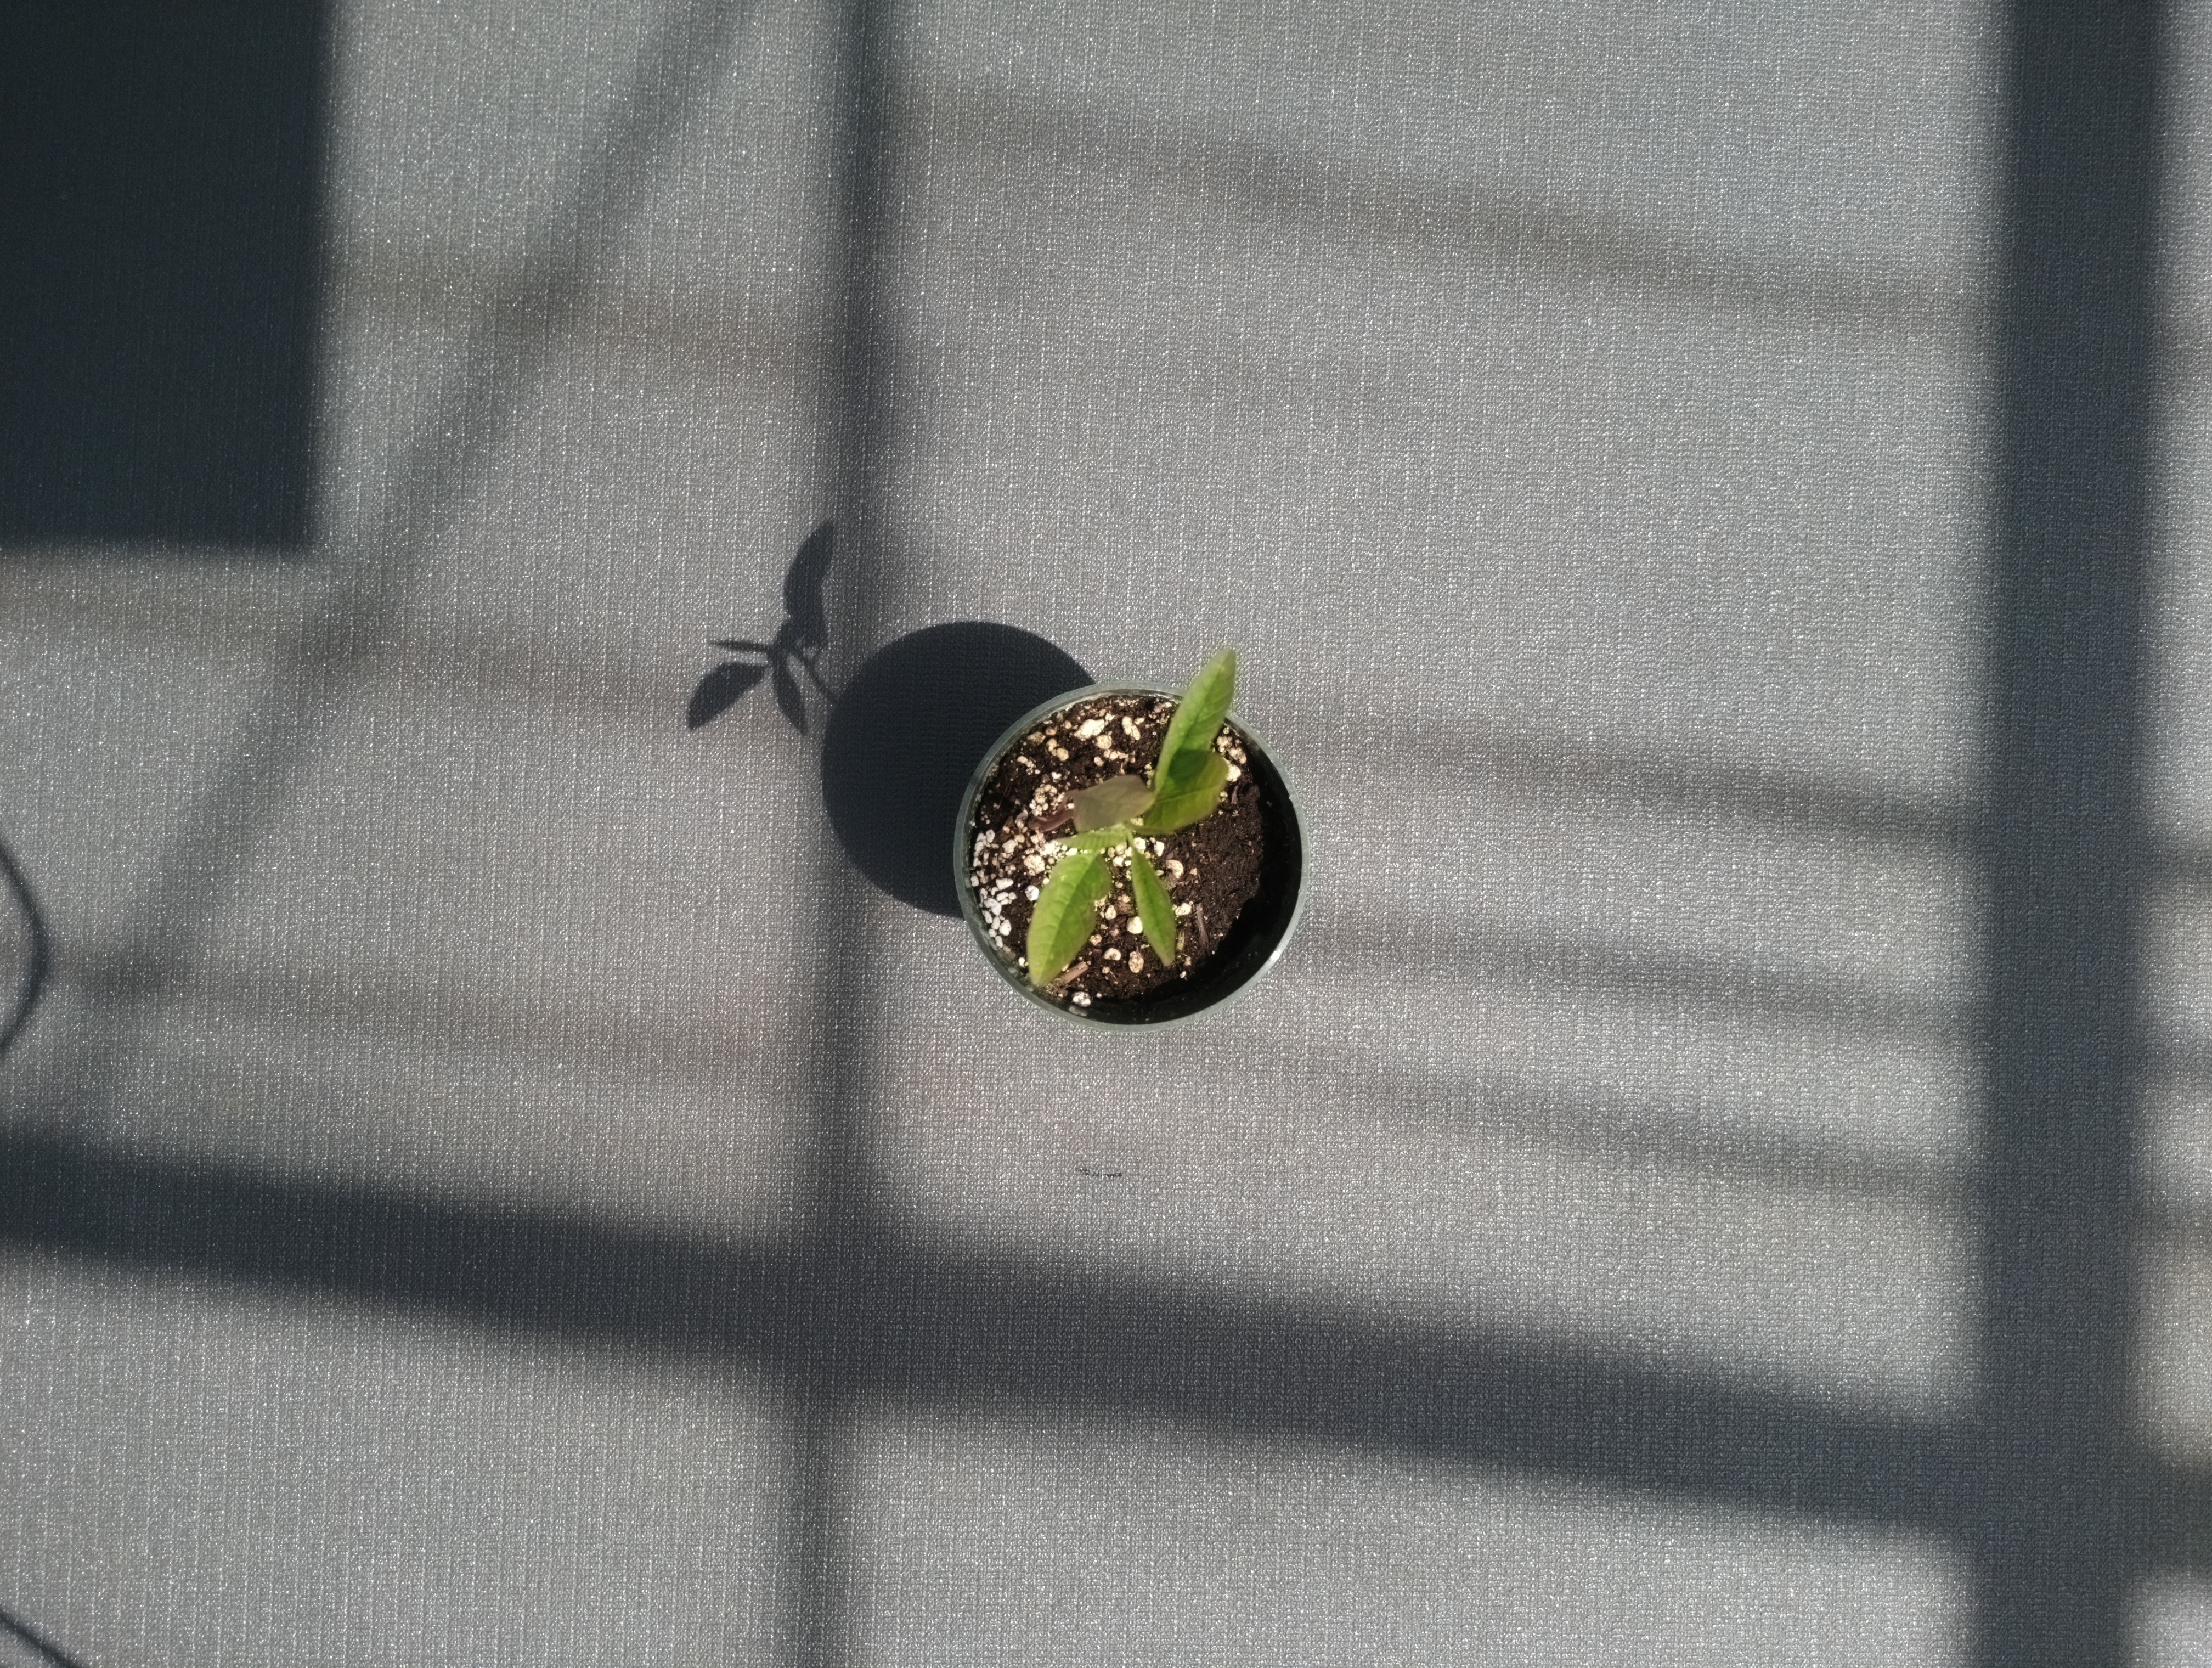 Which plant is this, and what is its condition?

waterhemp, chlorosis only
